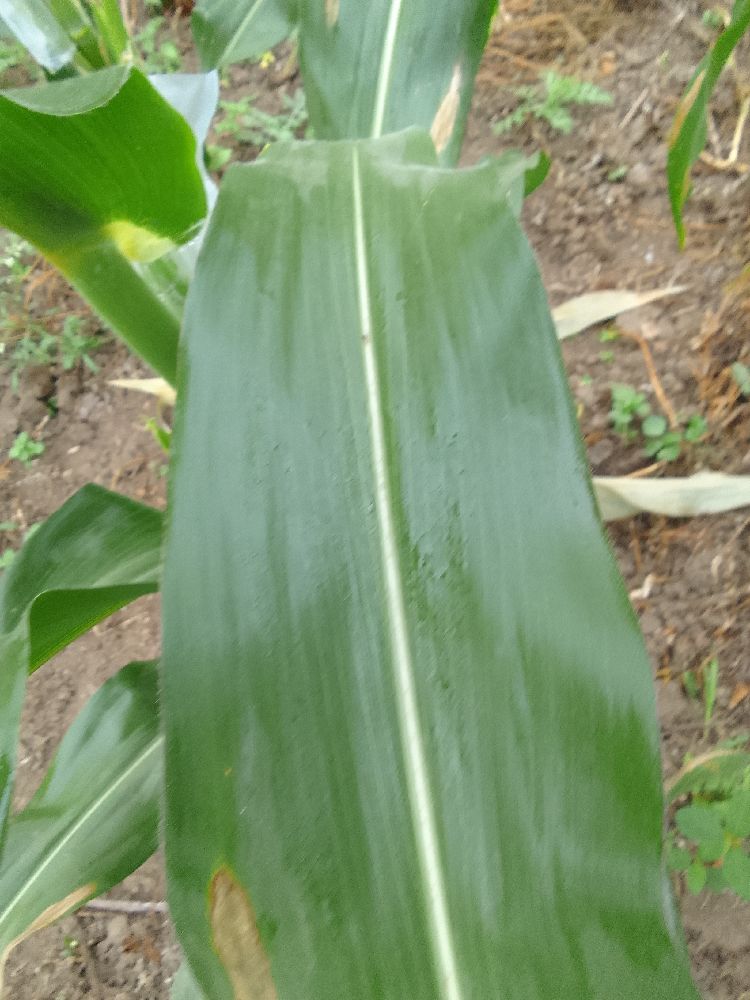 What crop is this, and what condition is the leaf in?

maize, healthy
